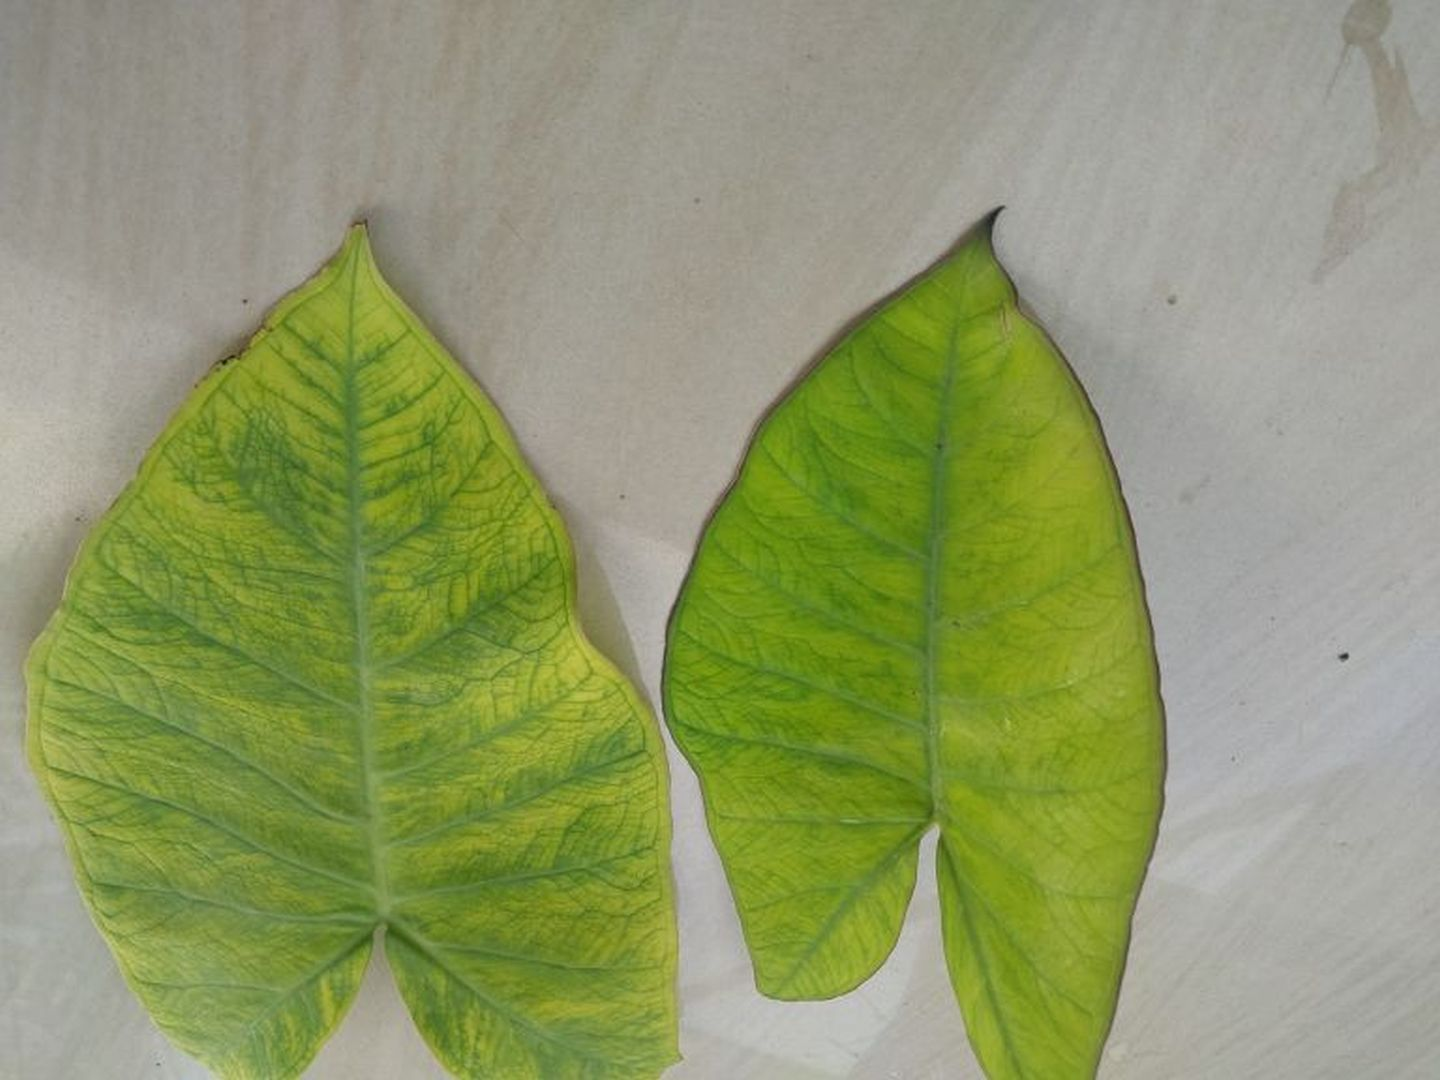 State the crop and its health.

taro, mosaic
